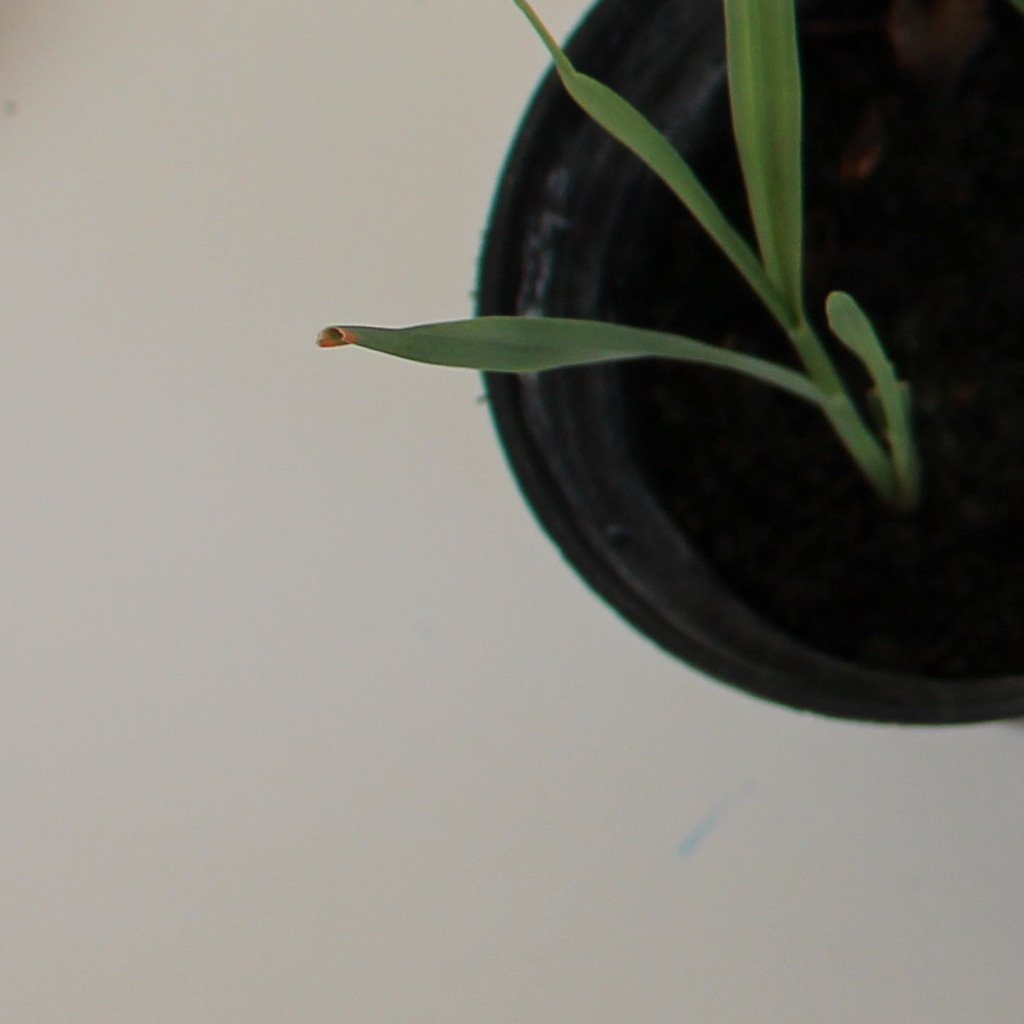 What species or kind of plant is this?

Avena sterilis
